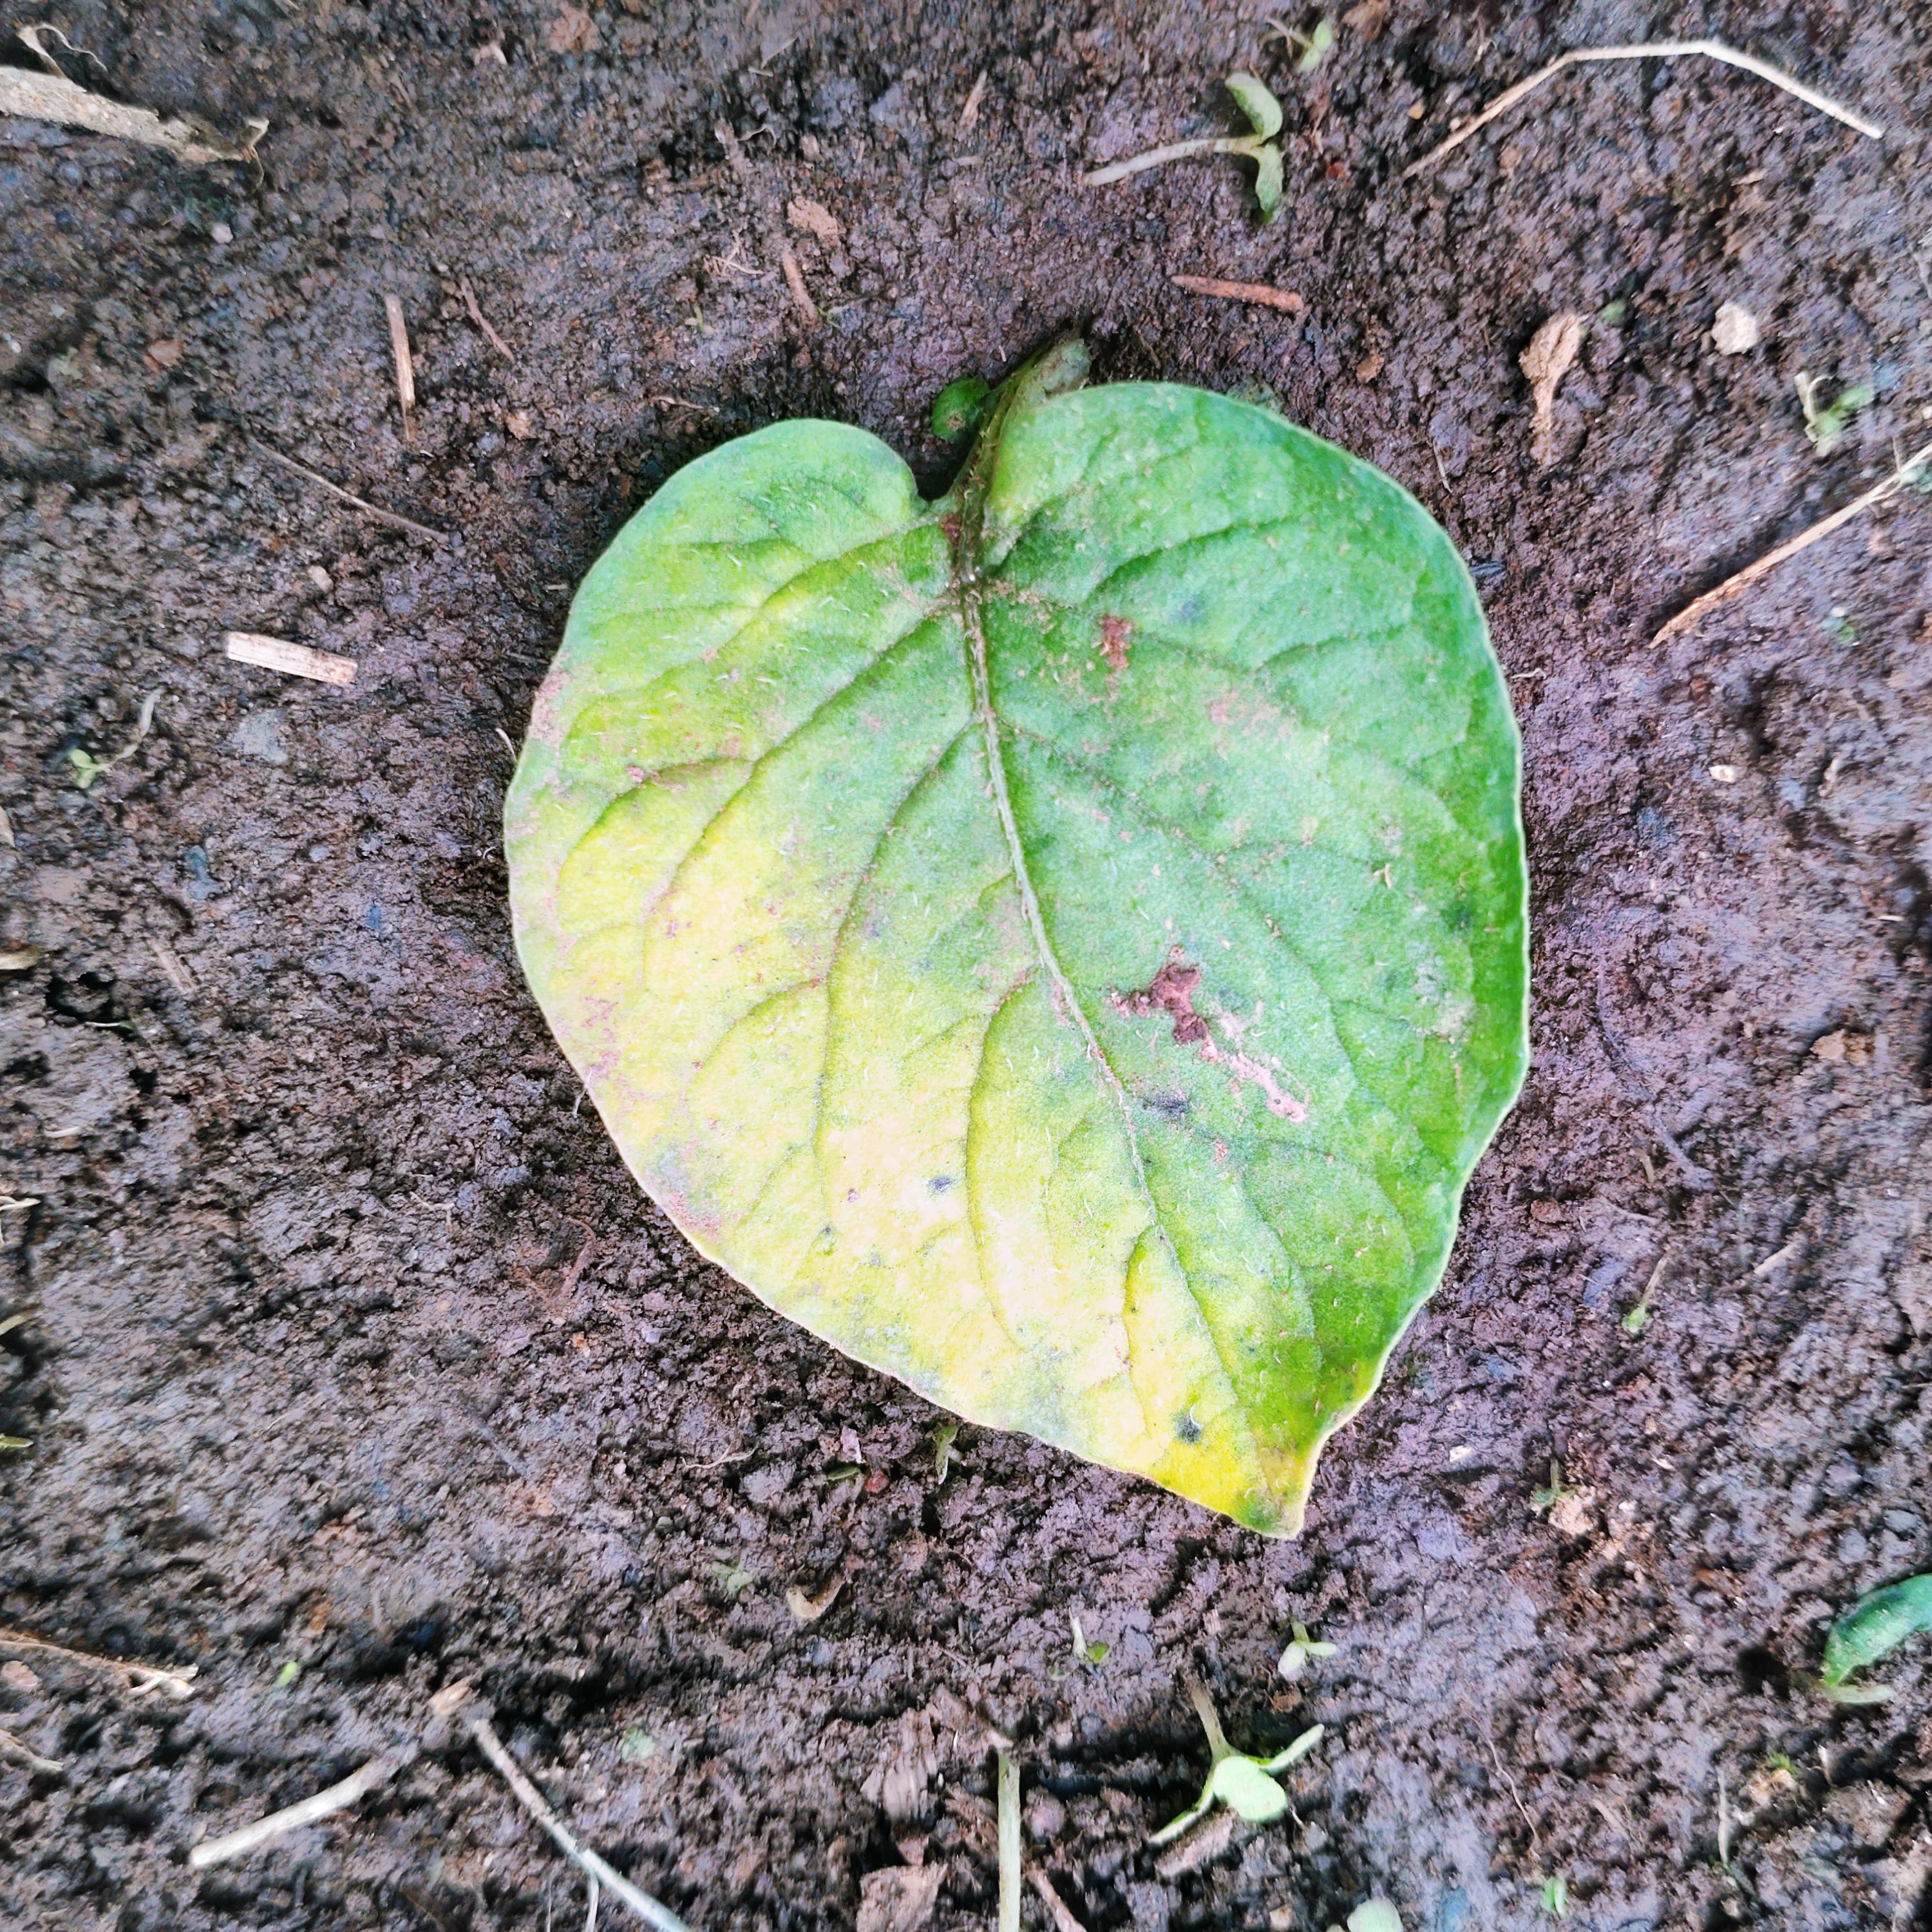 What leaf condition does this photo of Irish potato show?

late blight
